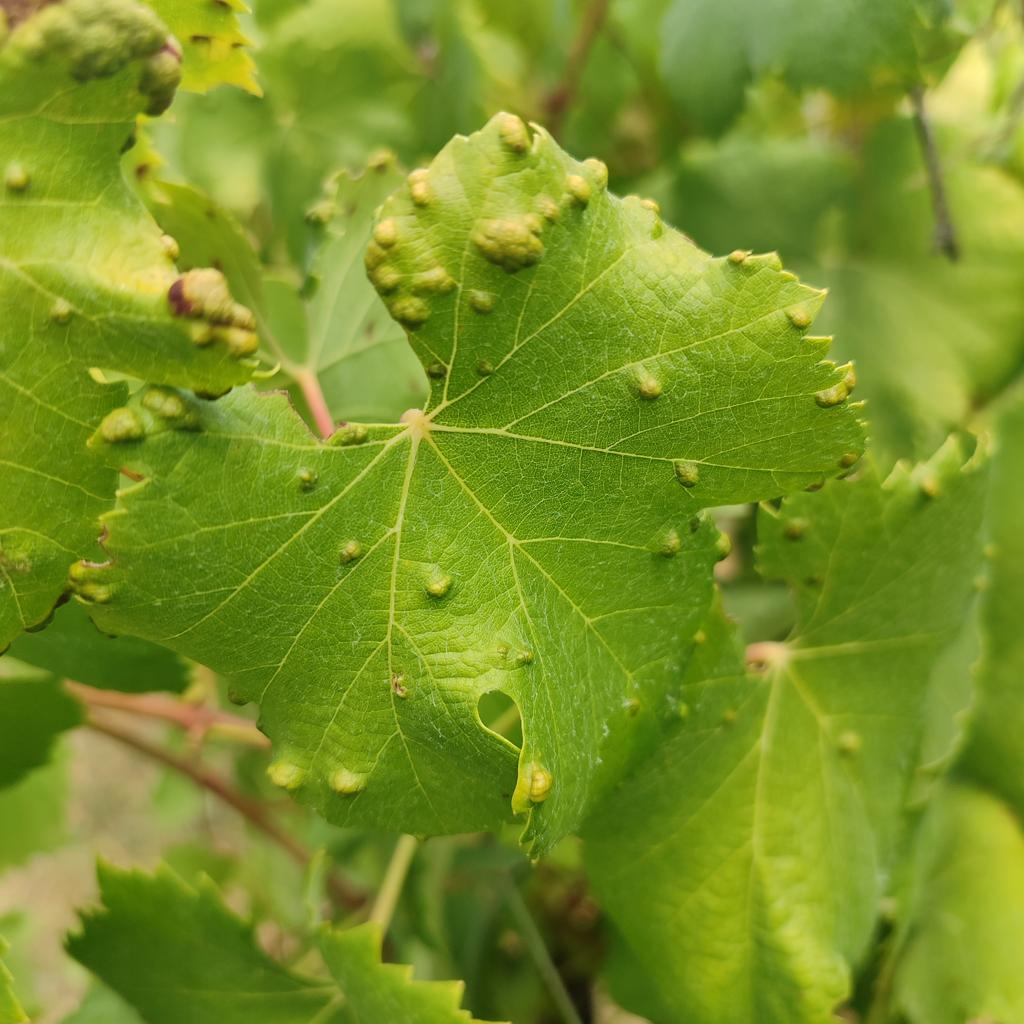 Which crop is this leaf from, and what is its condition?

grapevine, erineum mite
